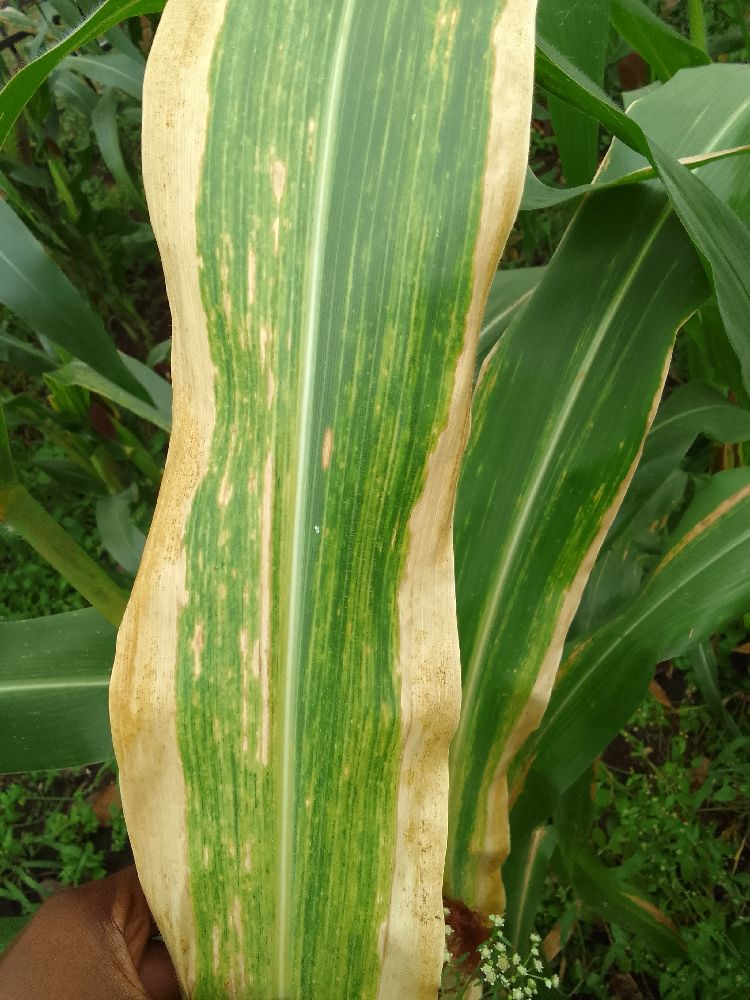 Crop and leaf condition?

maize, maize lethal necrosis
